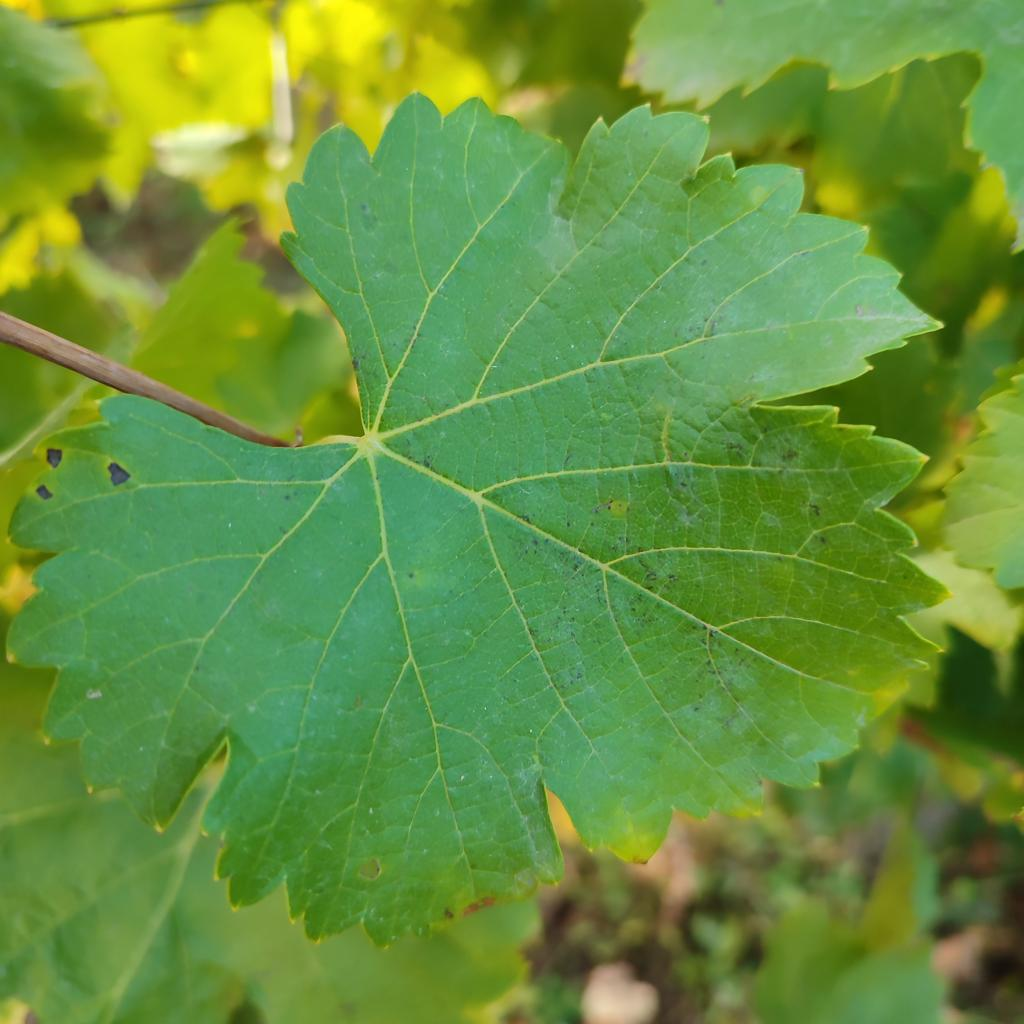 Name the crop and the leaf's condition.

grapevine, powdery mildew
